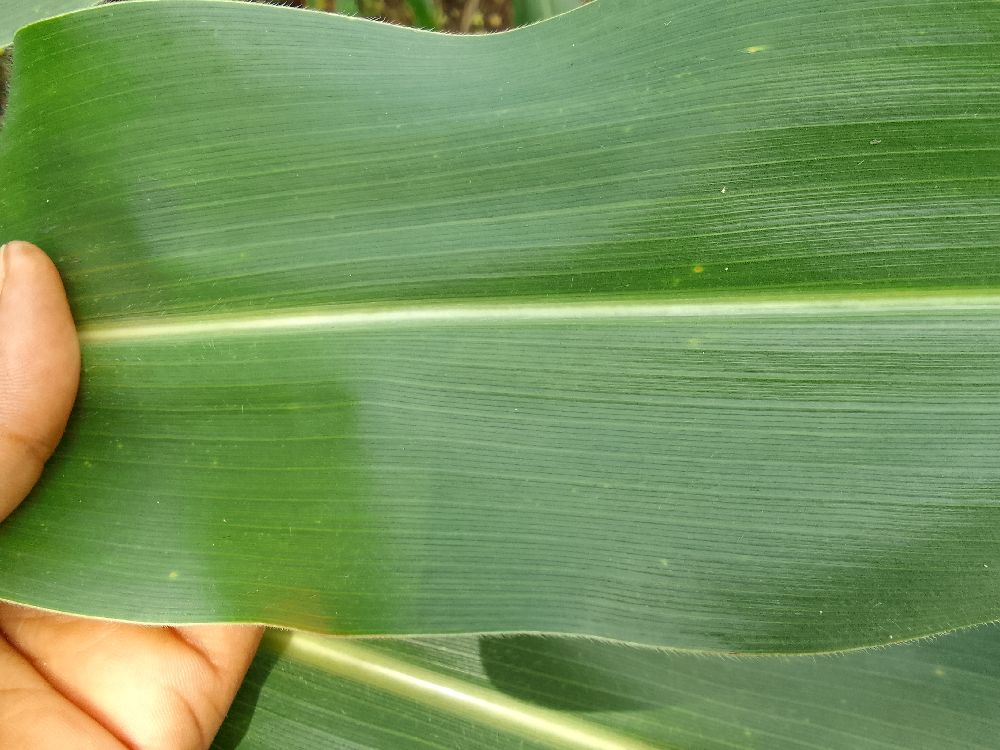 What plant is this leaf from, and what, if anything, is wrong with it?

maize, healthy
